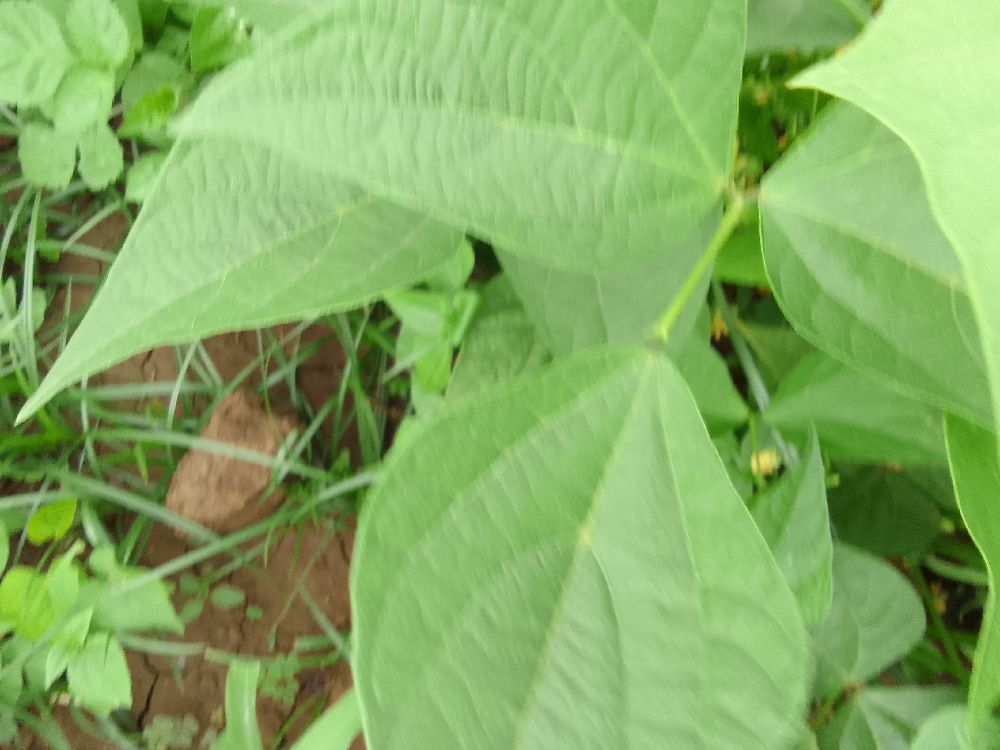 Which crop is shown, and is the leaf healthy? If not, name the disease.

common bean, healthy
